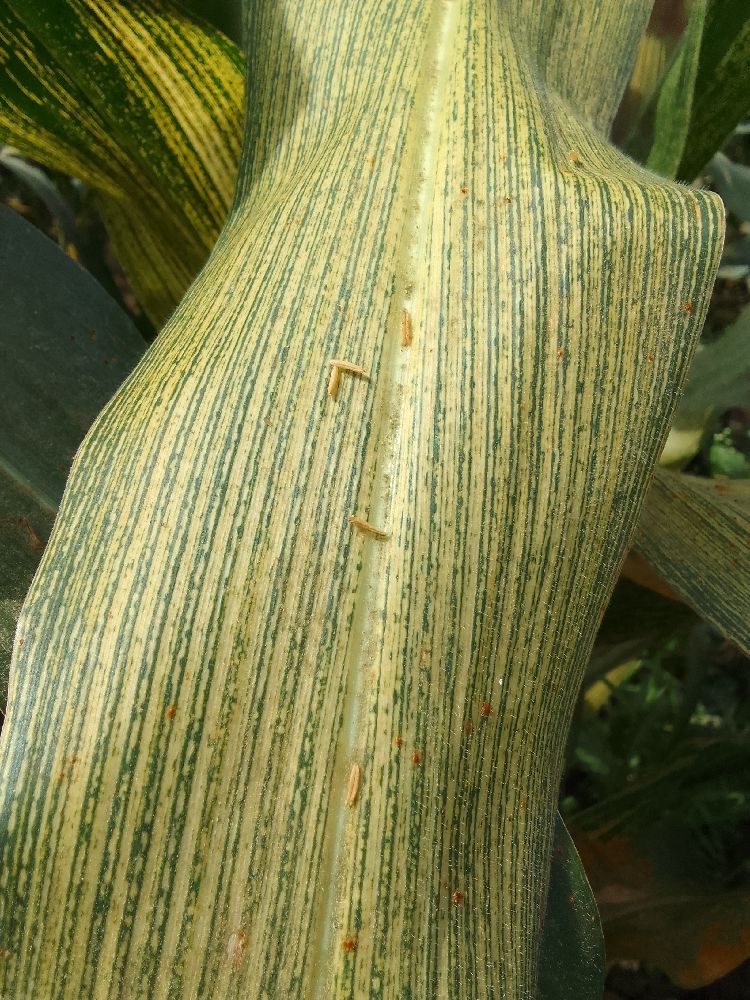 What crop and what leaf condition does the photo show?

maize, maize streak virus
